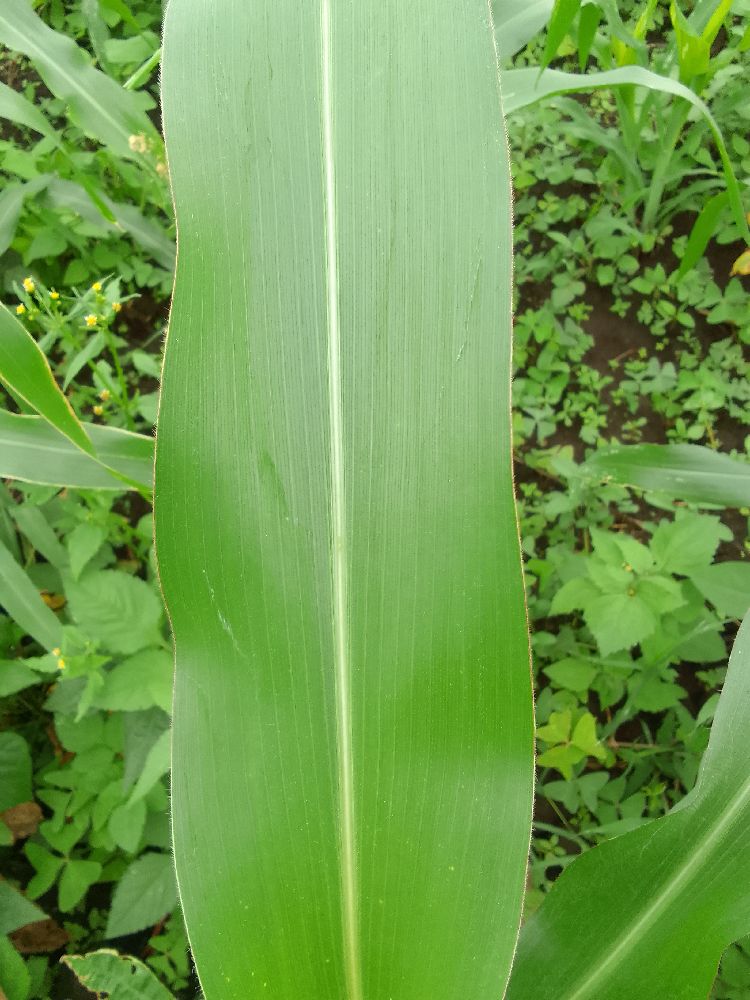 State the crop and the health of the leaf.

maize, healthy
